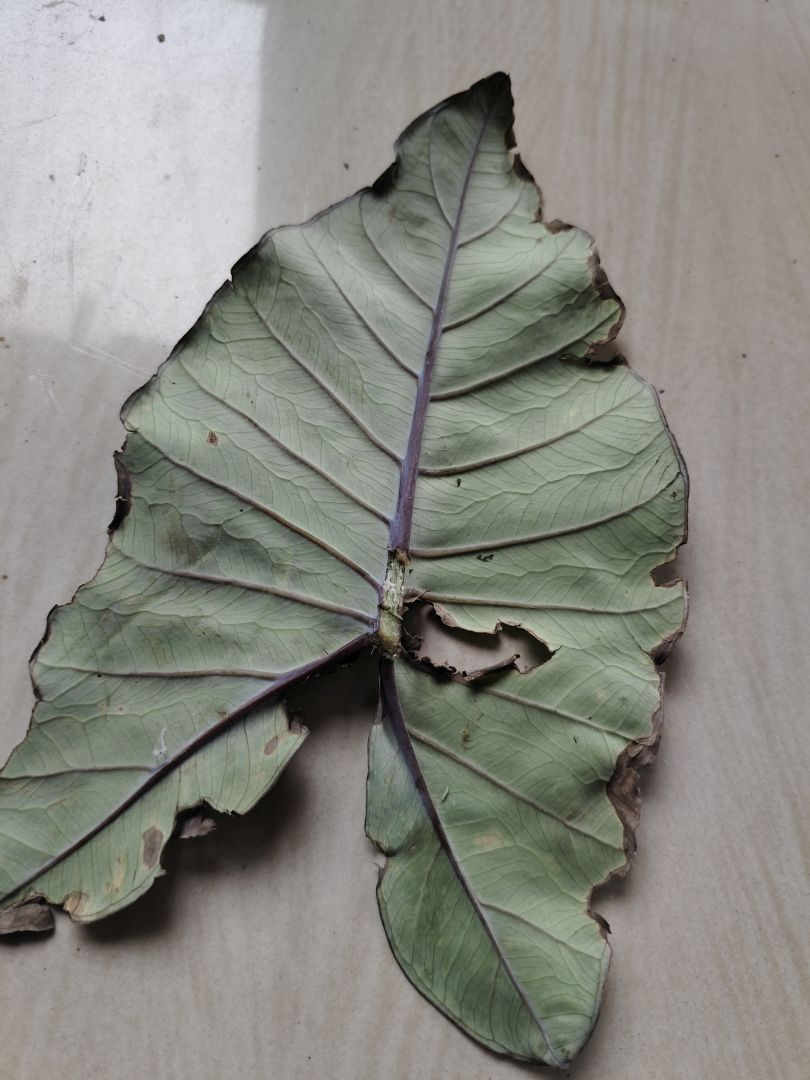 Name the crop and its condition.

taro, leaf blight
